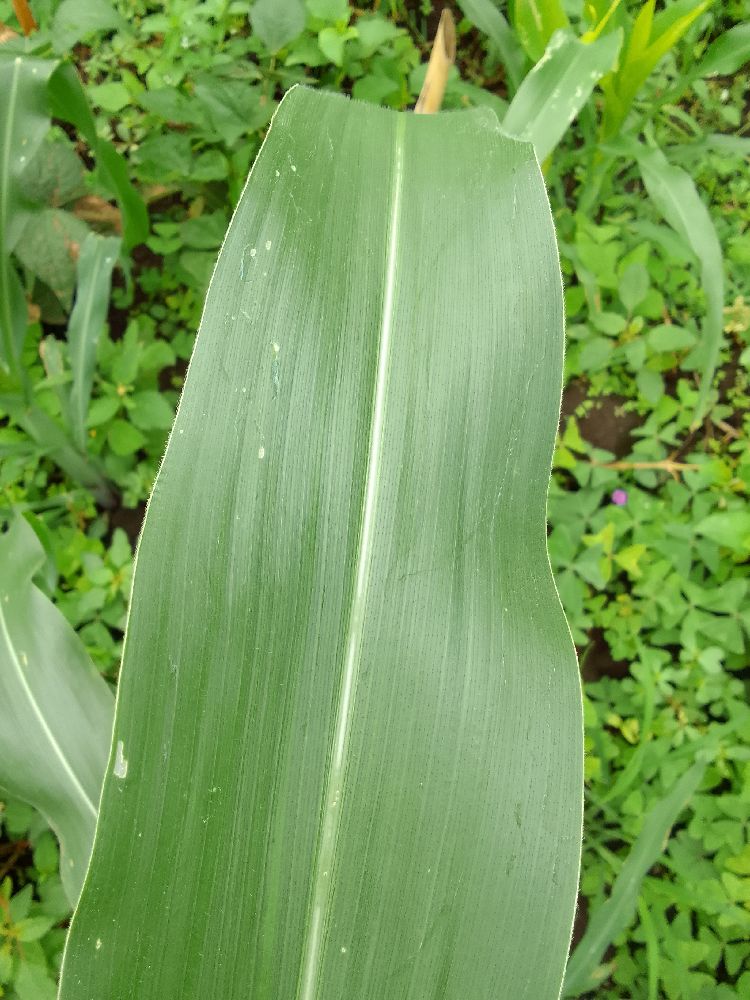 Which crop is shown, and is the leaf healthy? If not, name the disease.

maize, healthy
